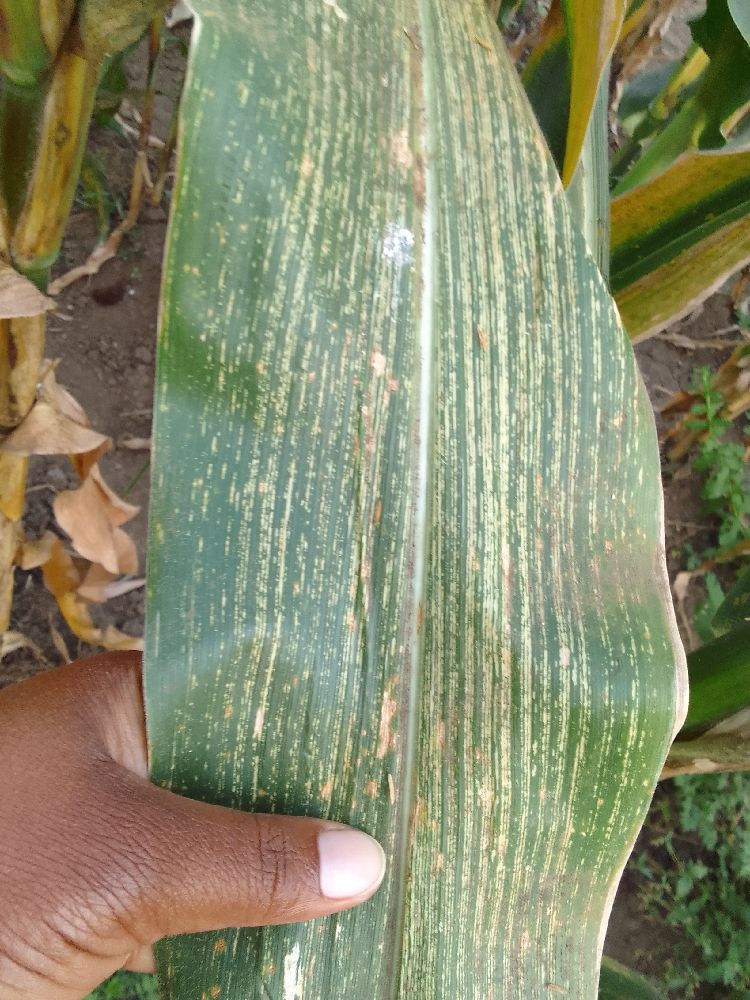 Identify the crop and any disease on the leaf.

maize, maize streak virus
